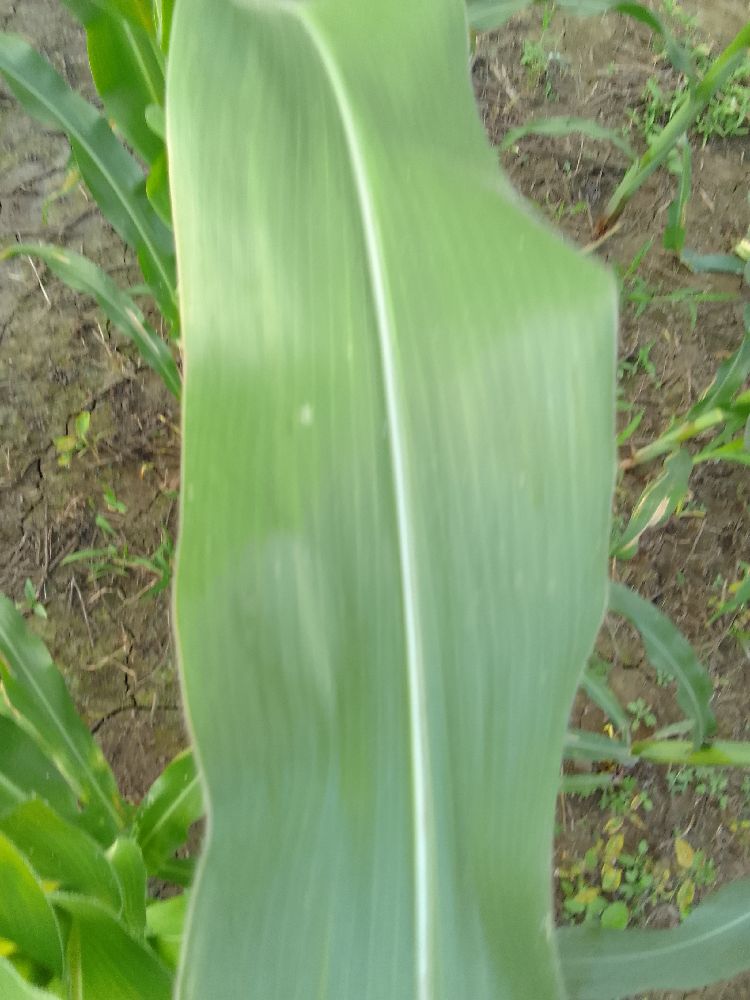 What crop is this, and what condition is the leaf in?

maize, healthy
